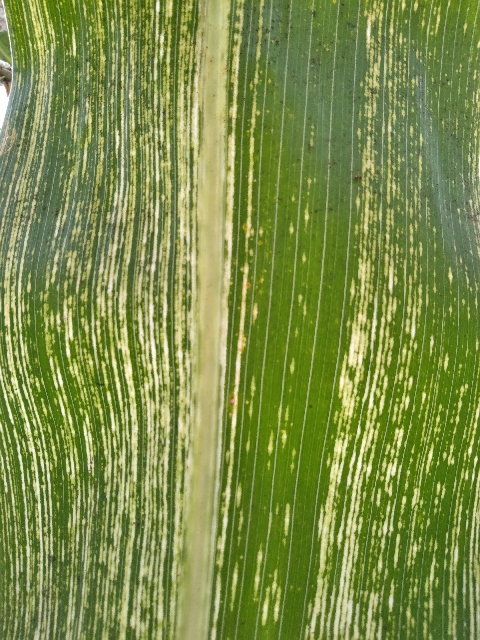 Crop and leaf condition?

maize, maize streak virus
